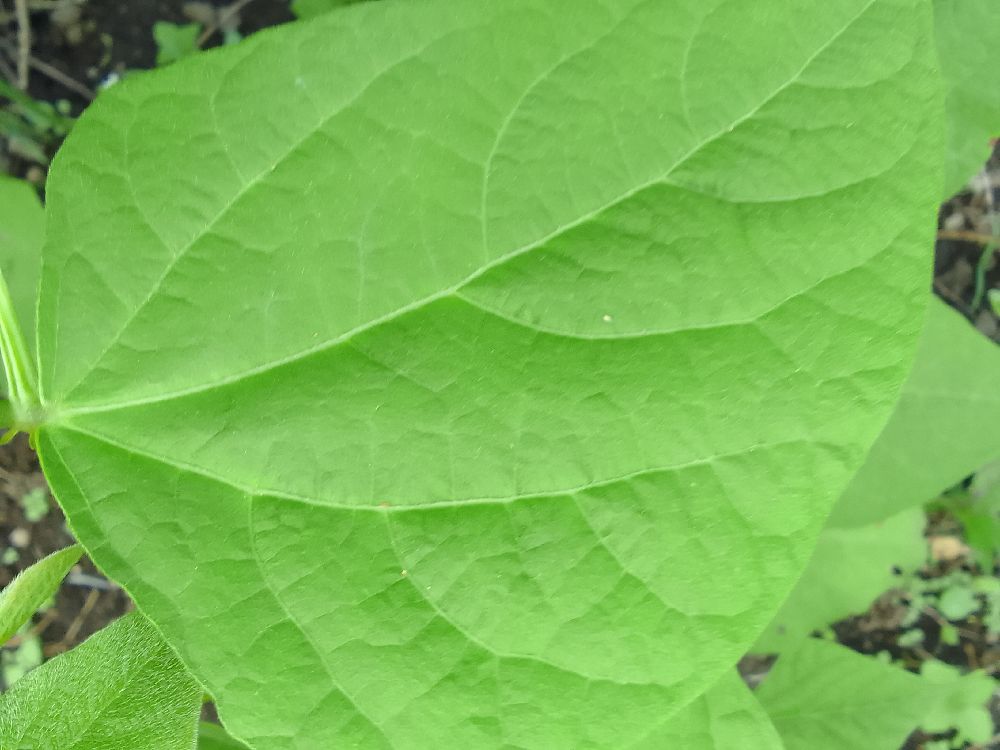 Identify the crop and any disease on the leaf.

common bean, healthy
